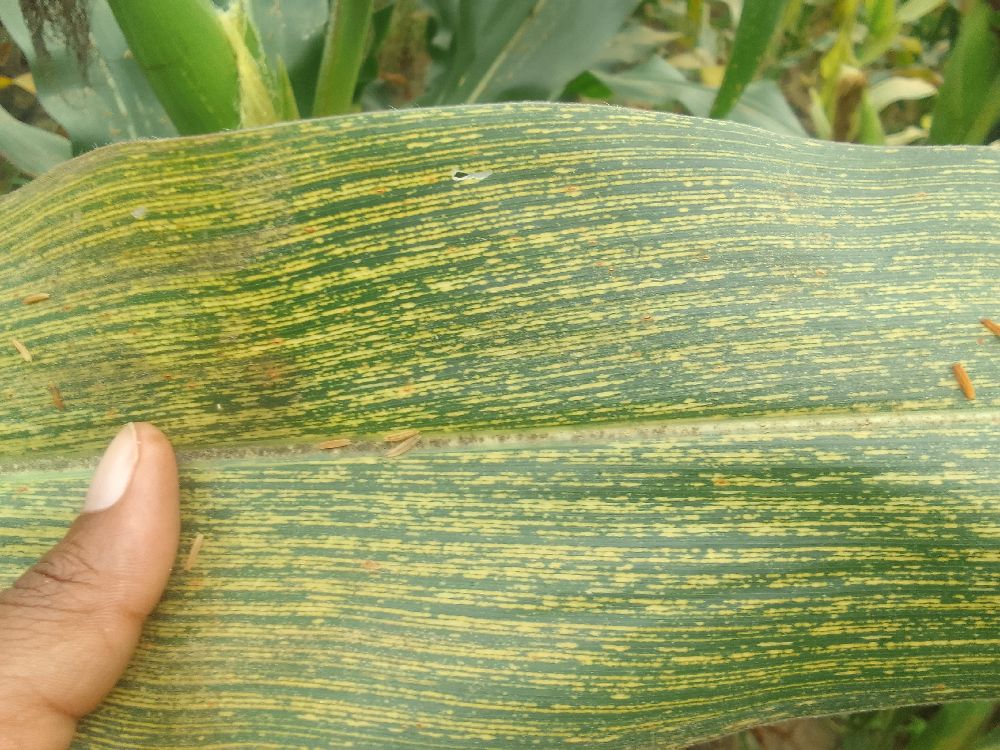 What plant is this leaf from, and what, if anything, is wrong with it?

maize, maize streak virus
